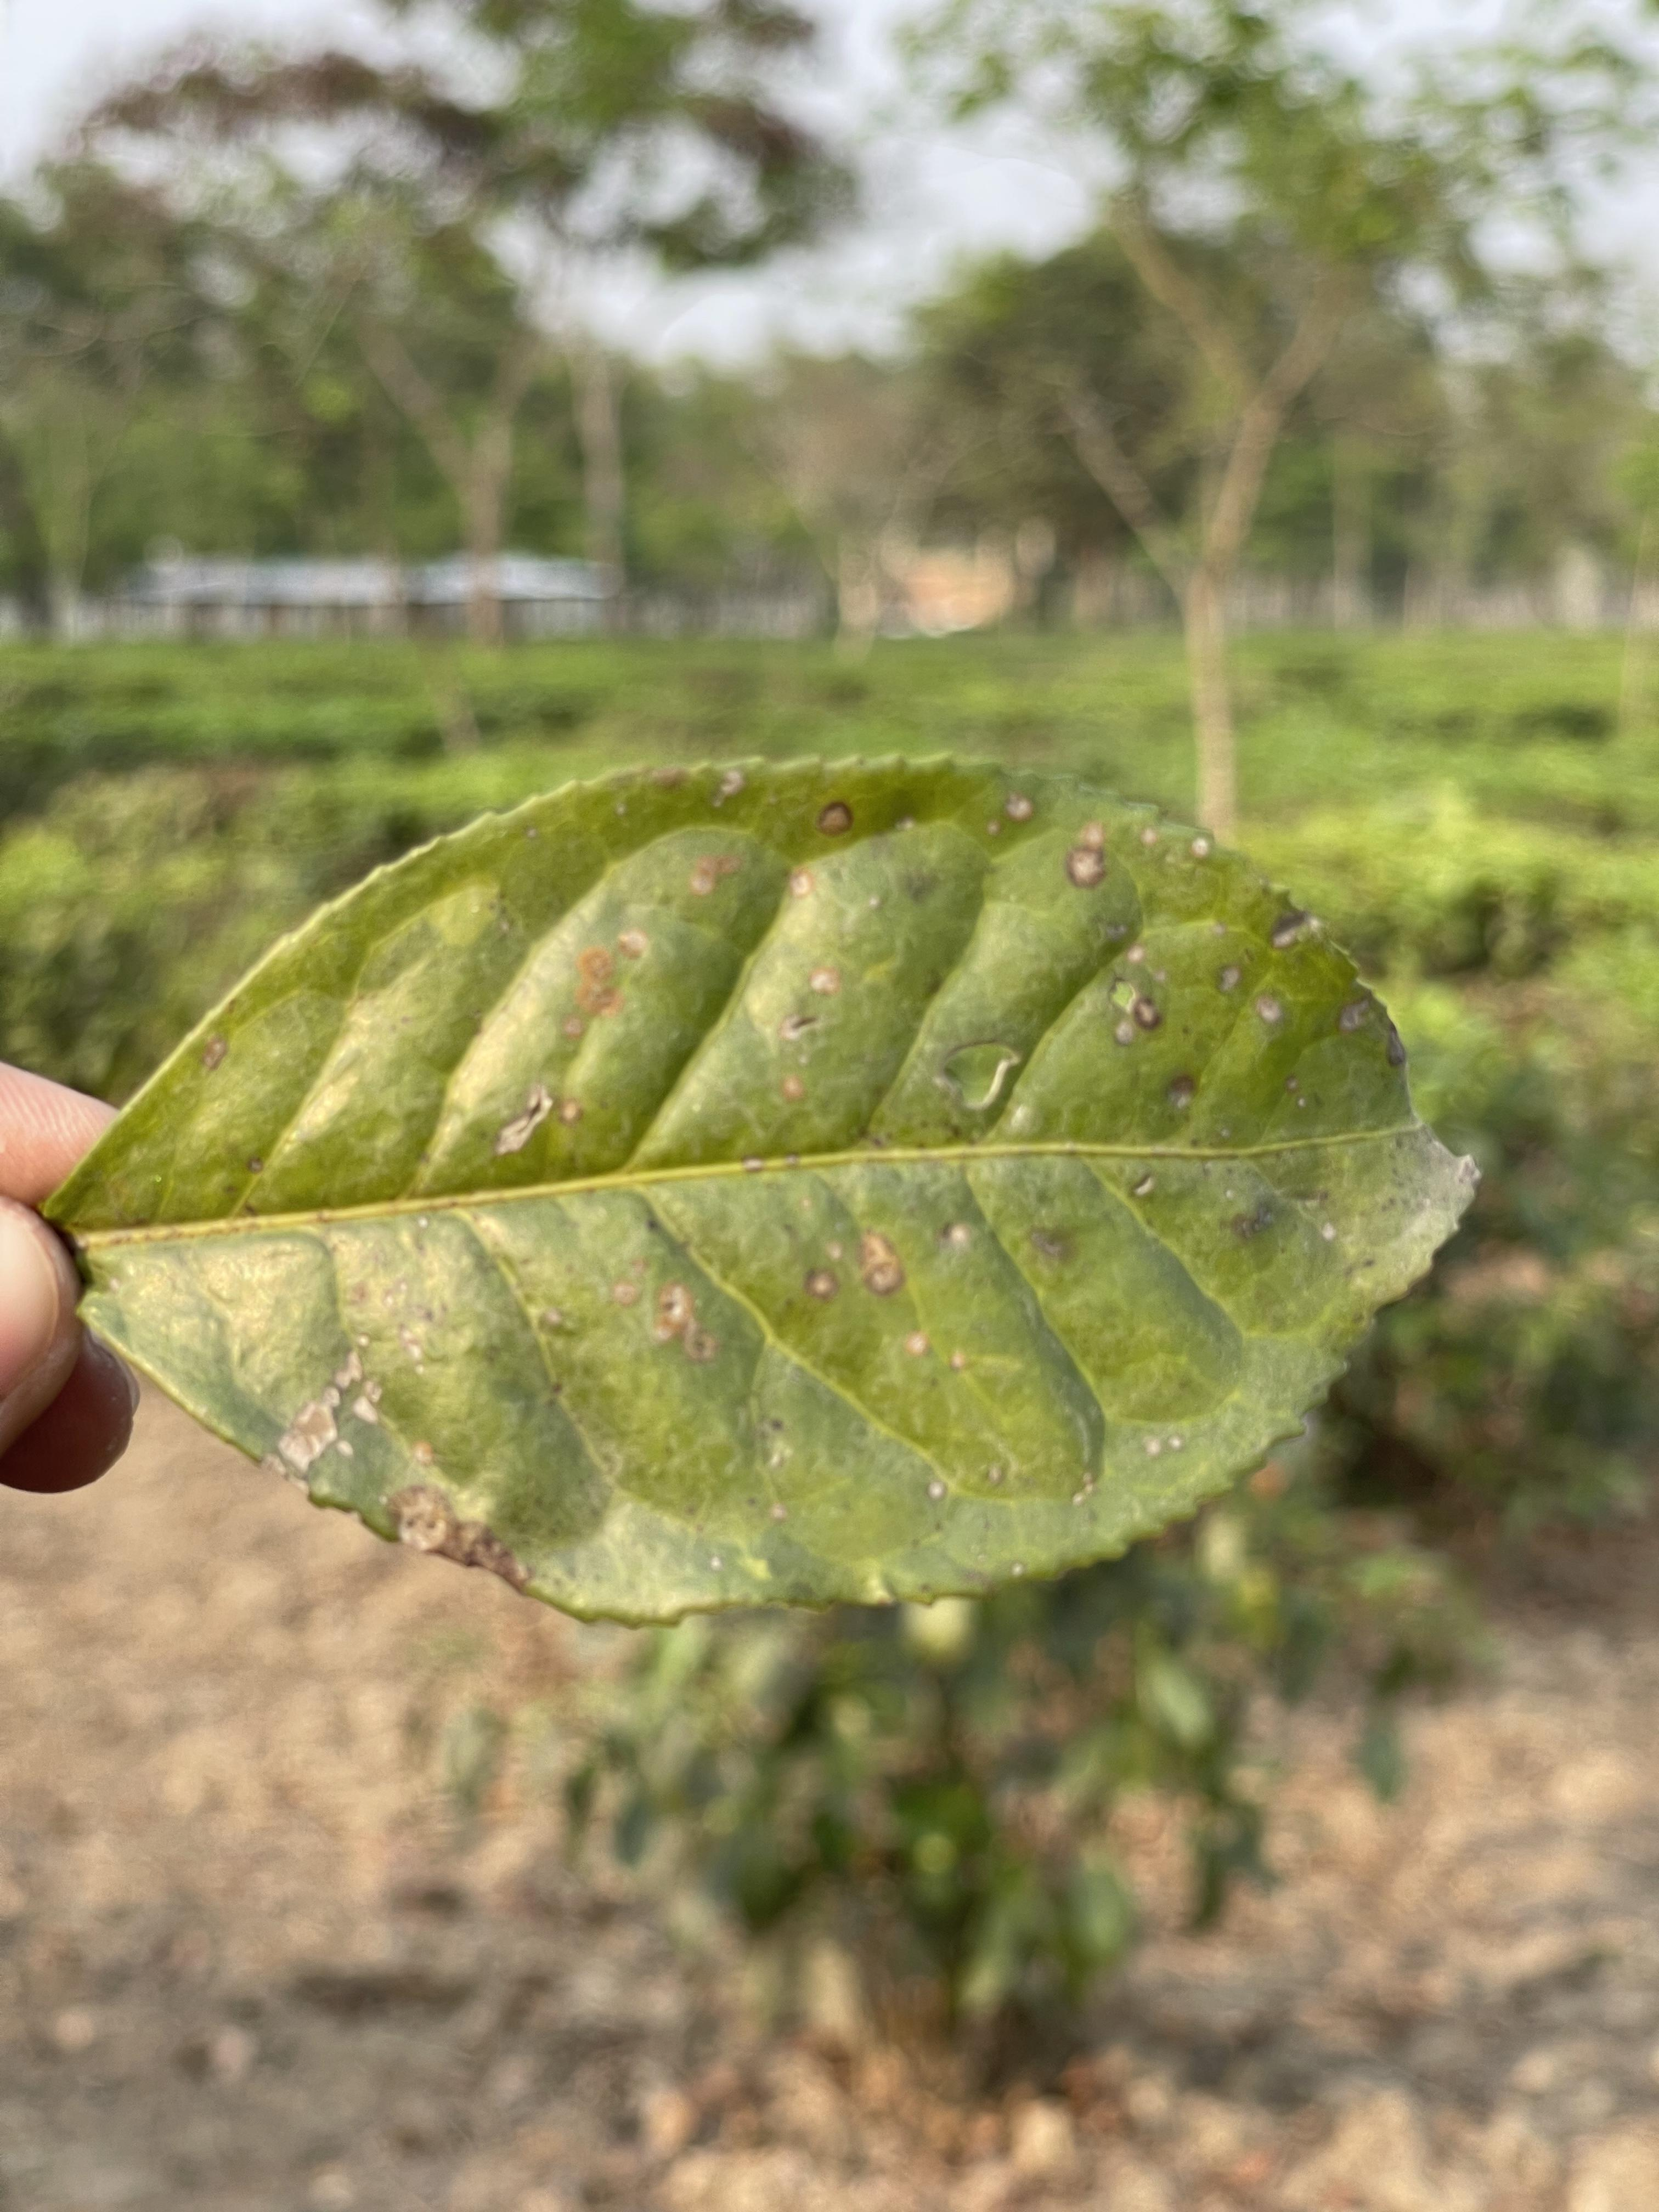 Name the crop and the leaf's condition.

tea, red rust
